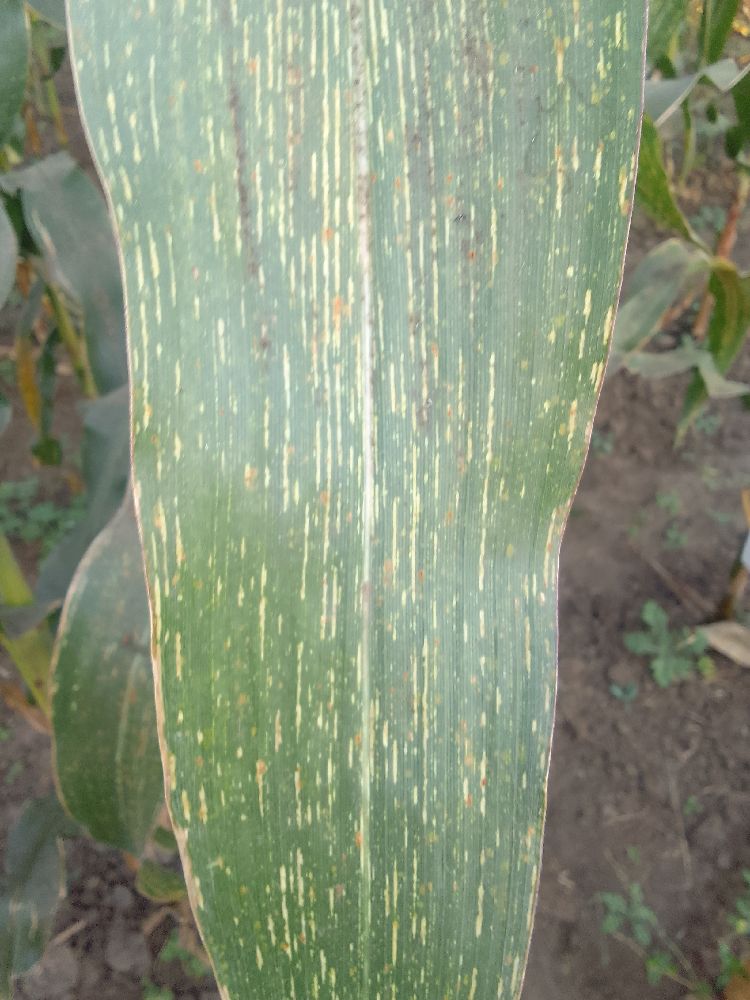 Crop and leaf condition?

maize, maize streak virus
